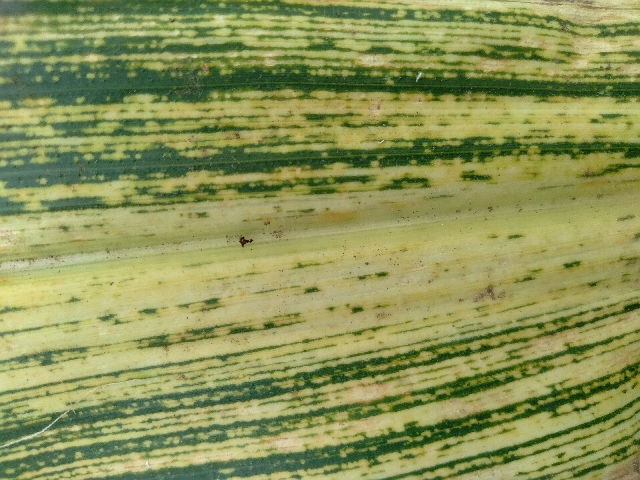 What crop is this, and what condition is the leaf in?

maize, maize streak virus
